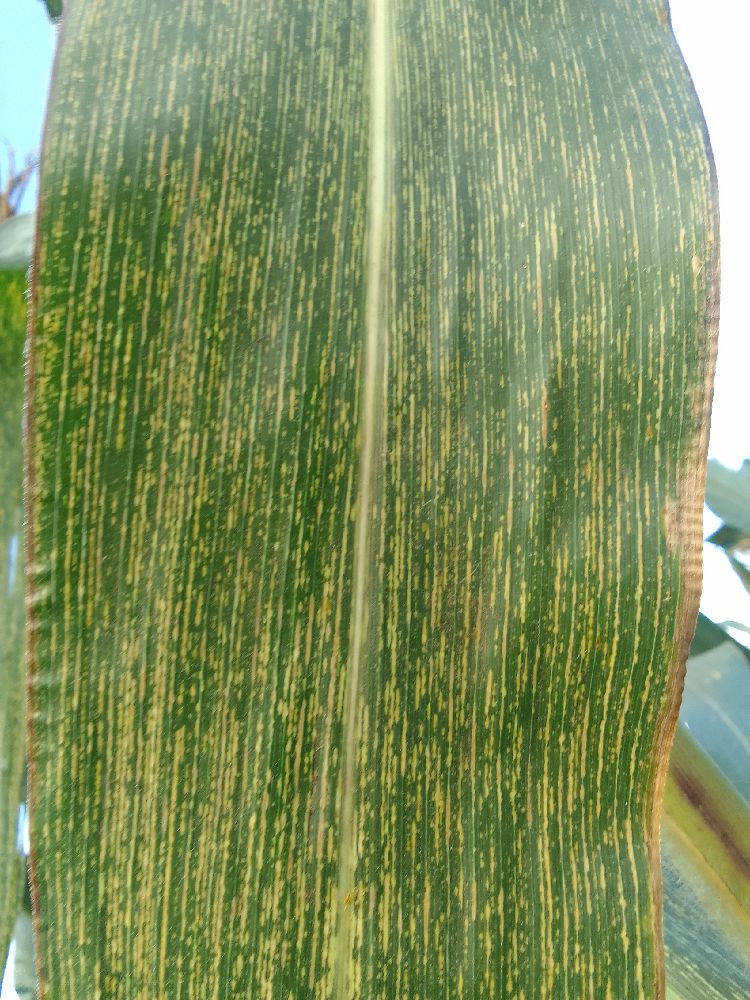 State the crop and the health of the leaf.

maize, maize streak virus
